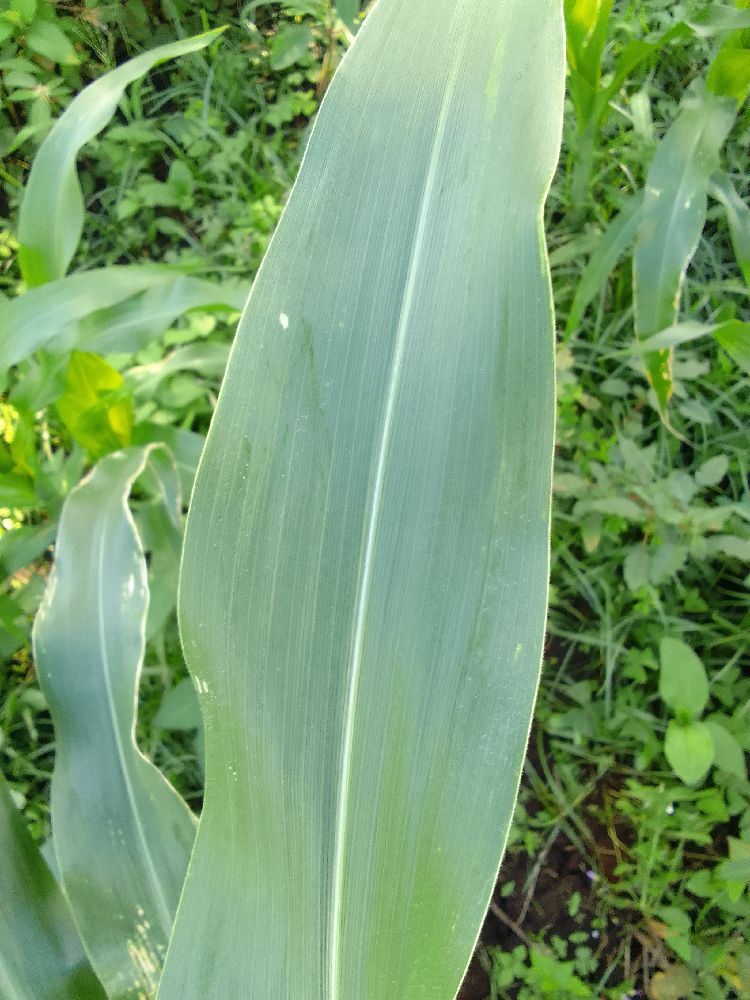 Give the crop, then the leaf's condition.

maize, healthy
